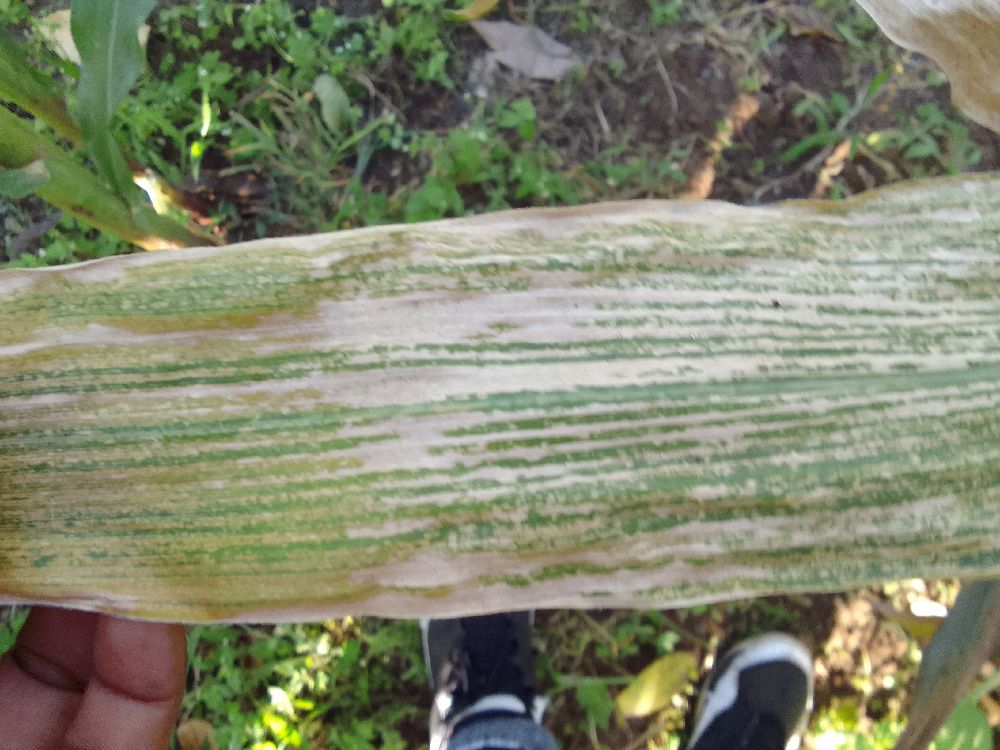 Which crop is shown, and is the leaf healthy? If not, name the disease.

maize, maize lethal necrosis
